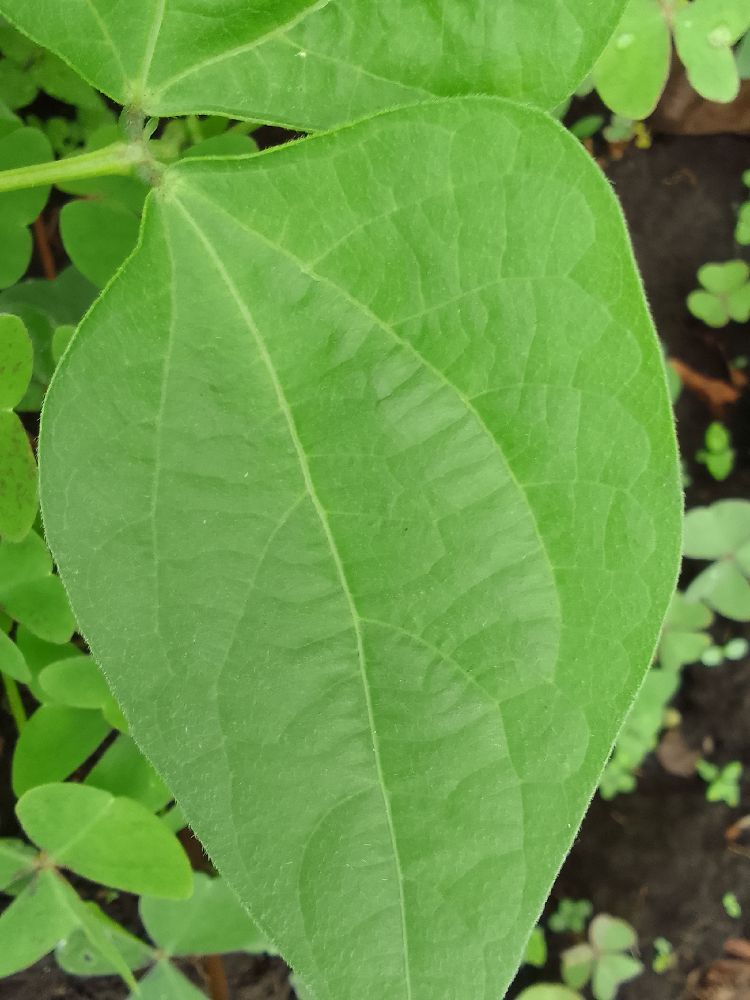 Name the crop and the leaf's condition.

common bean, healthy
